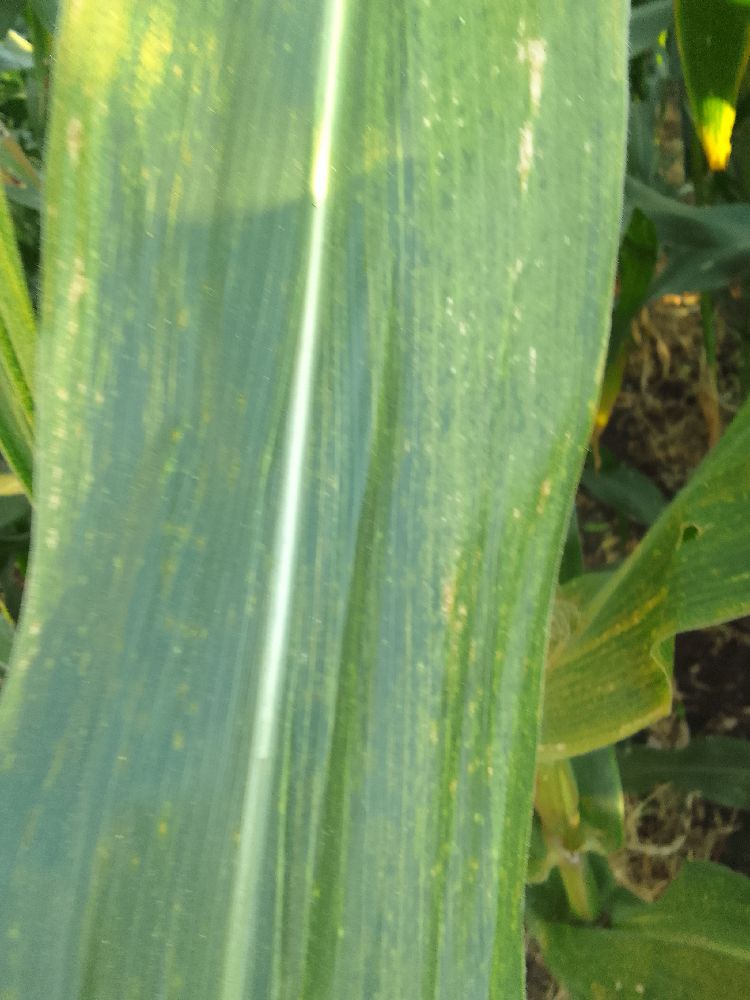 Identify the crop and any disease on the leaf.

maize, maize lethal necrosis
